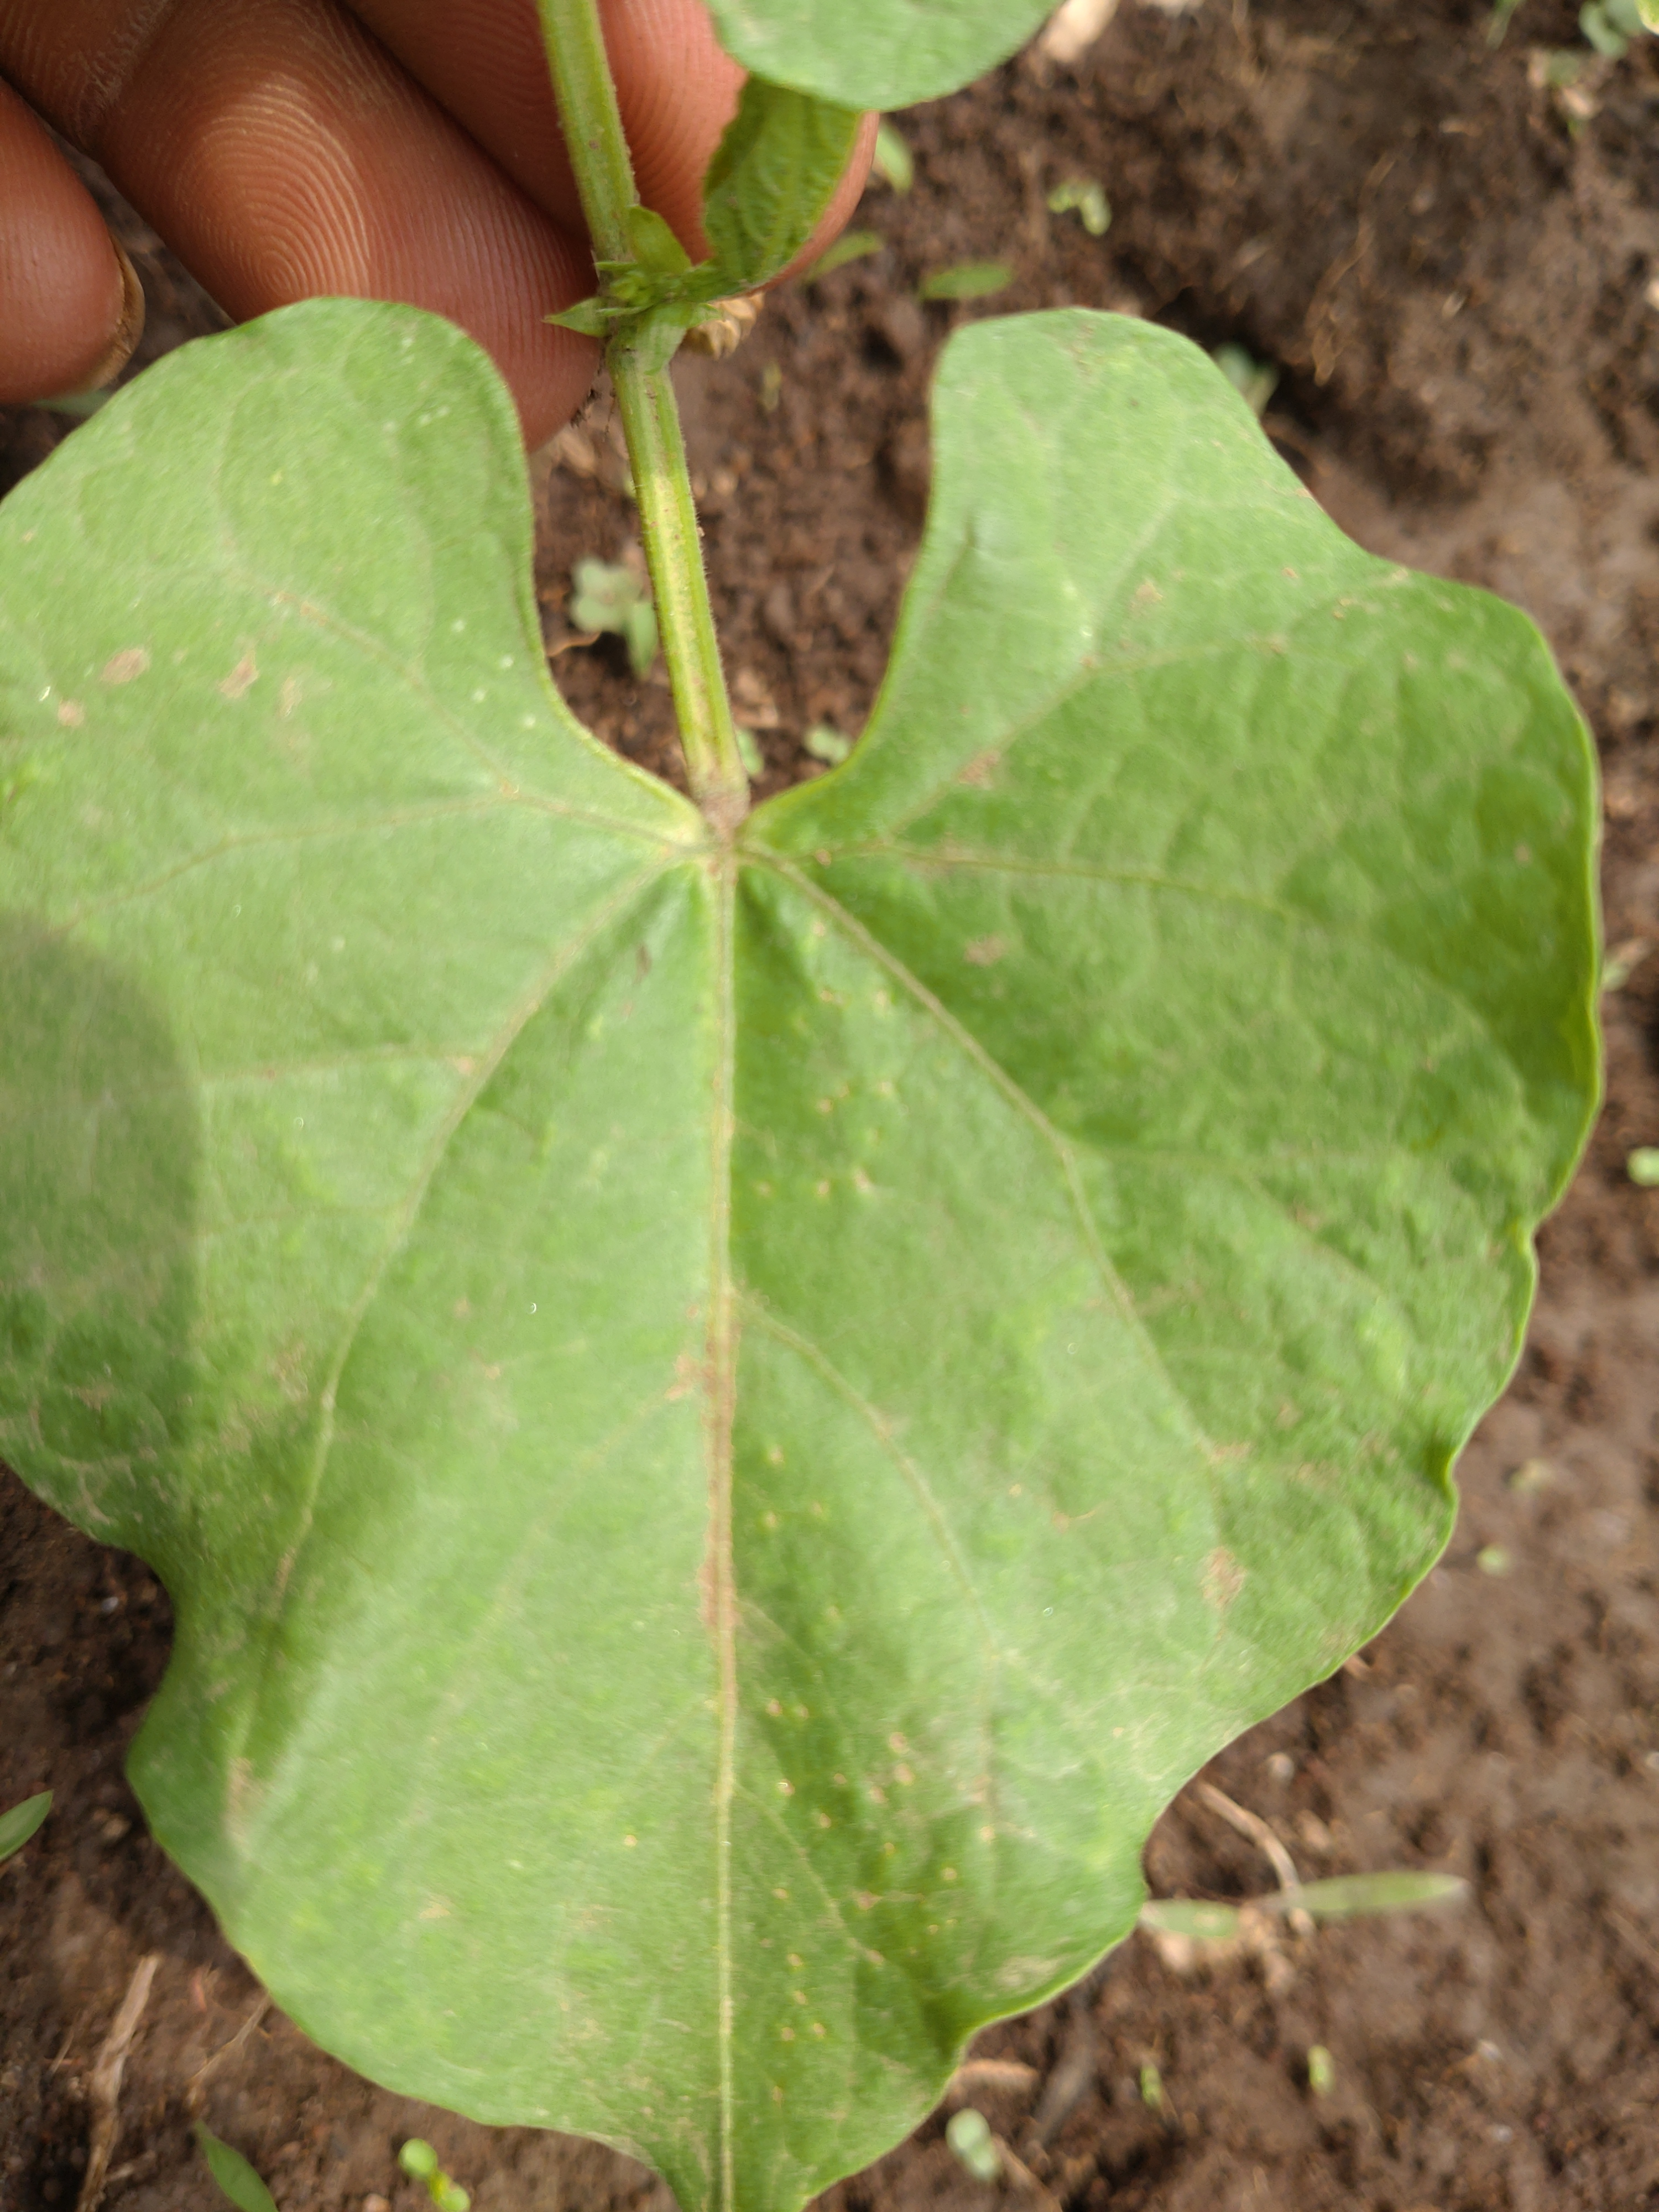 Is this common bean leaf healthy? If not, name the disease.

healthy
